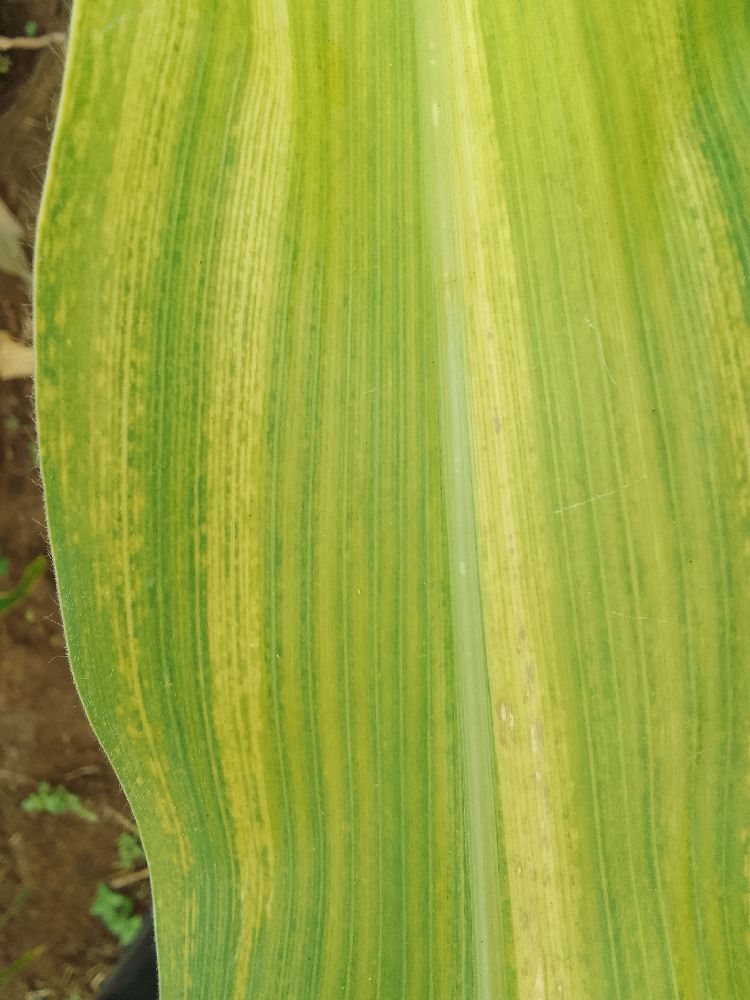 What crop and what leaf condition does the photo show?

maize, maize lethal necrosis
